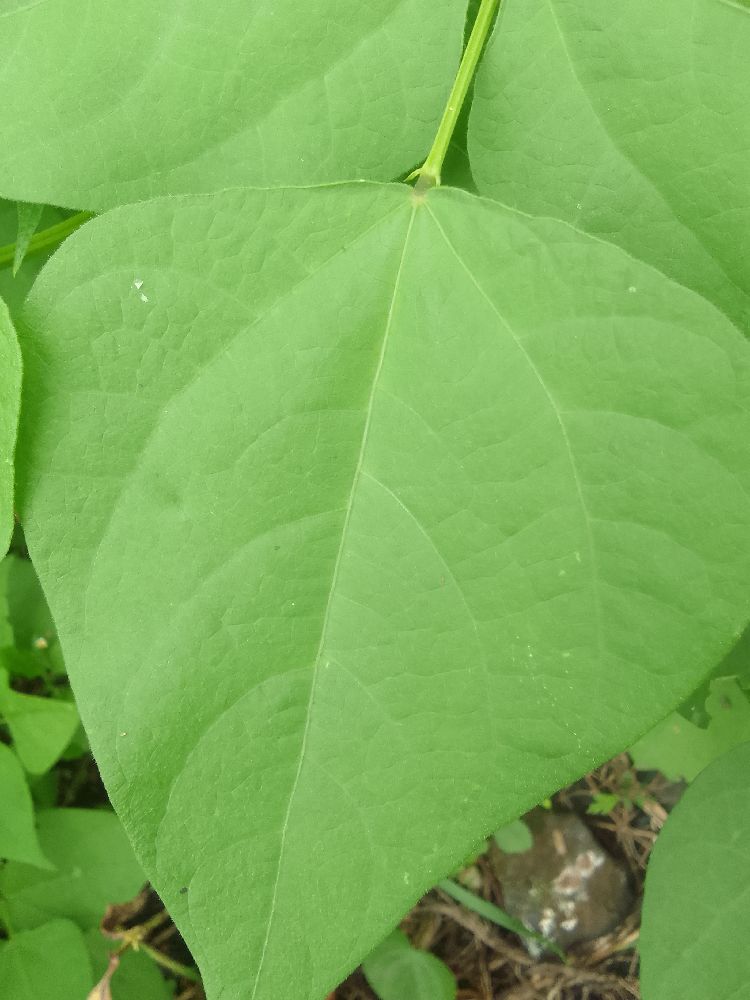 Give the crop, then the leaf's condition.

common bean, healthy
